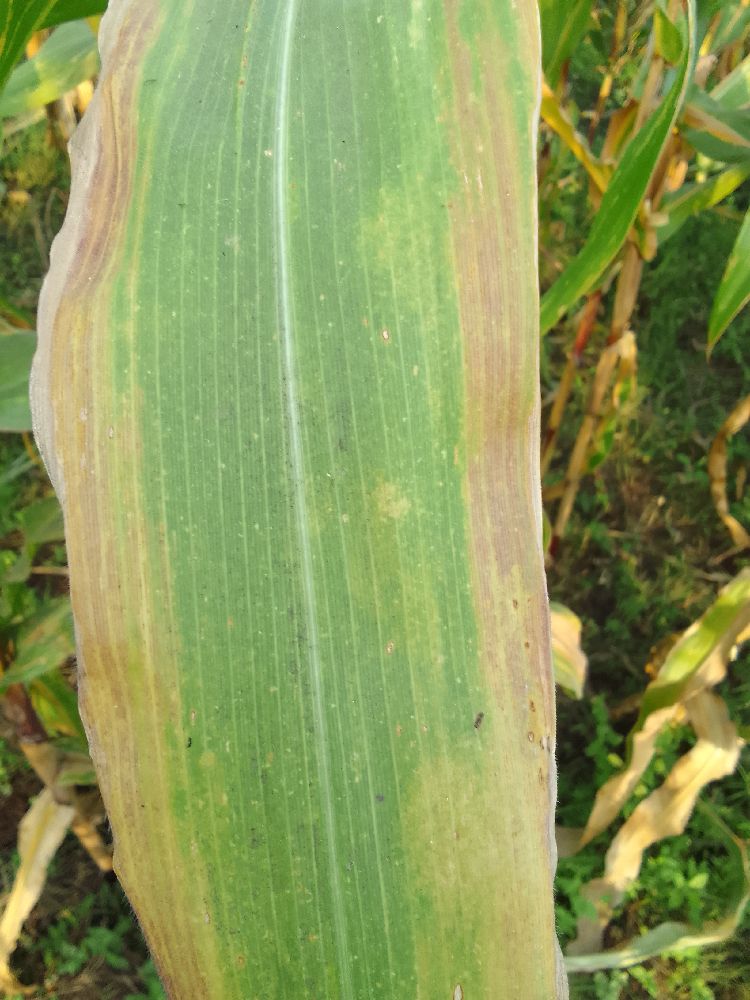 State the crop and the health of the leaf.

maize, maize lethal necrosis
